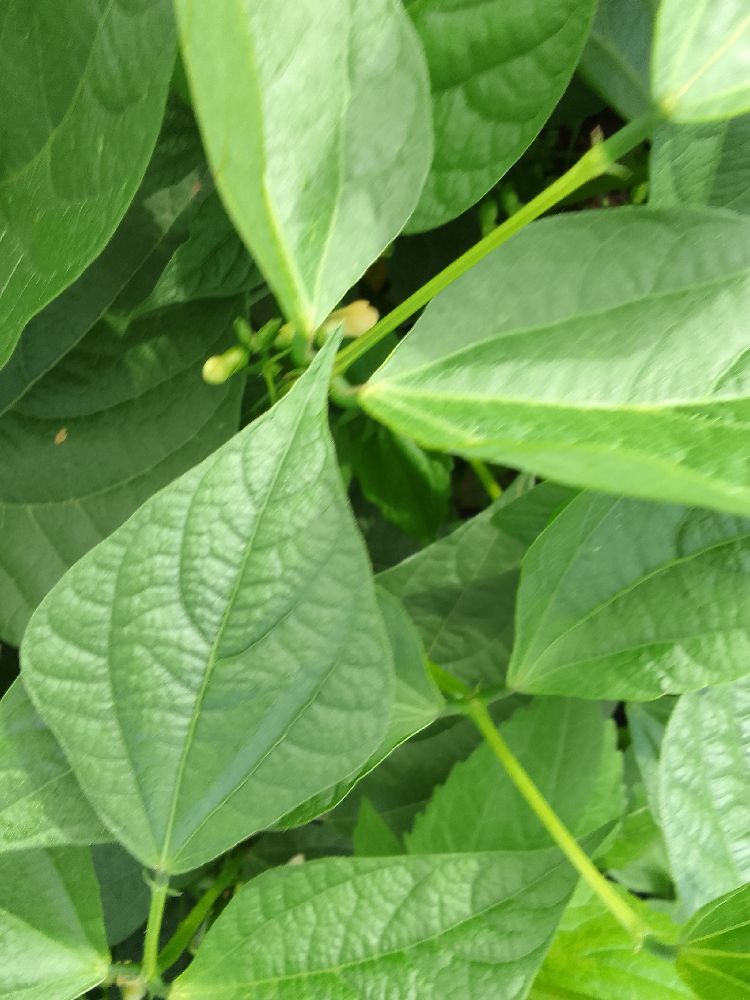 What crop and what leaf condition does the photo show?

common bean, healthy
